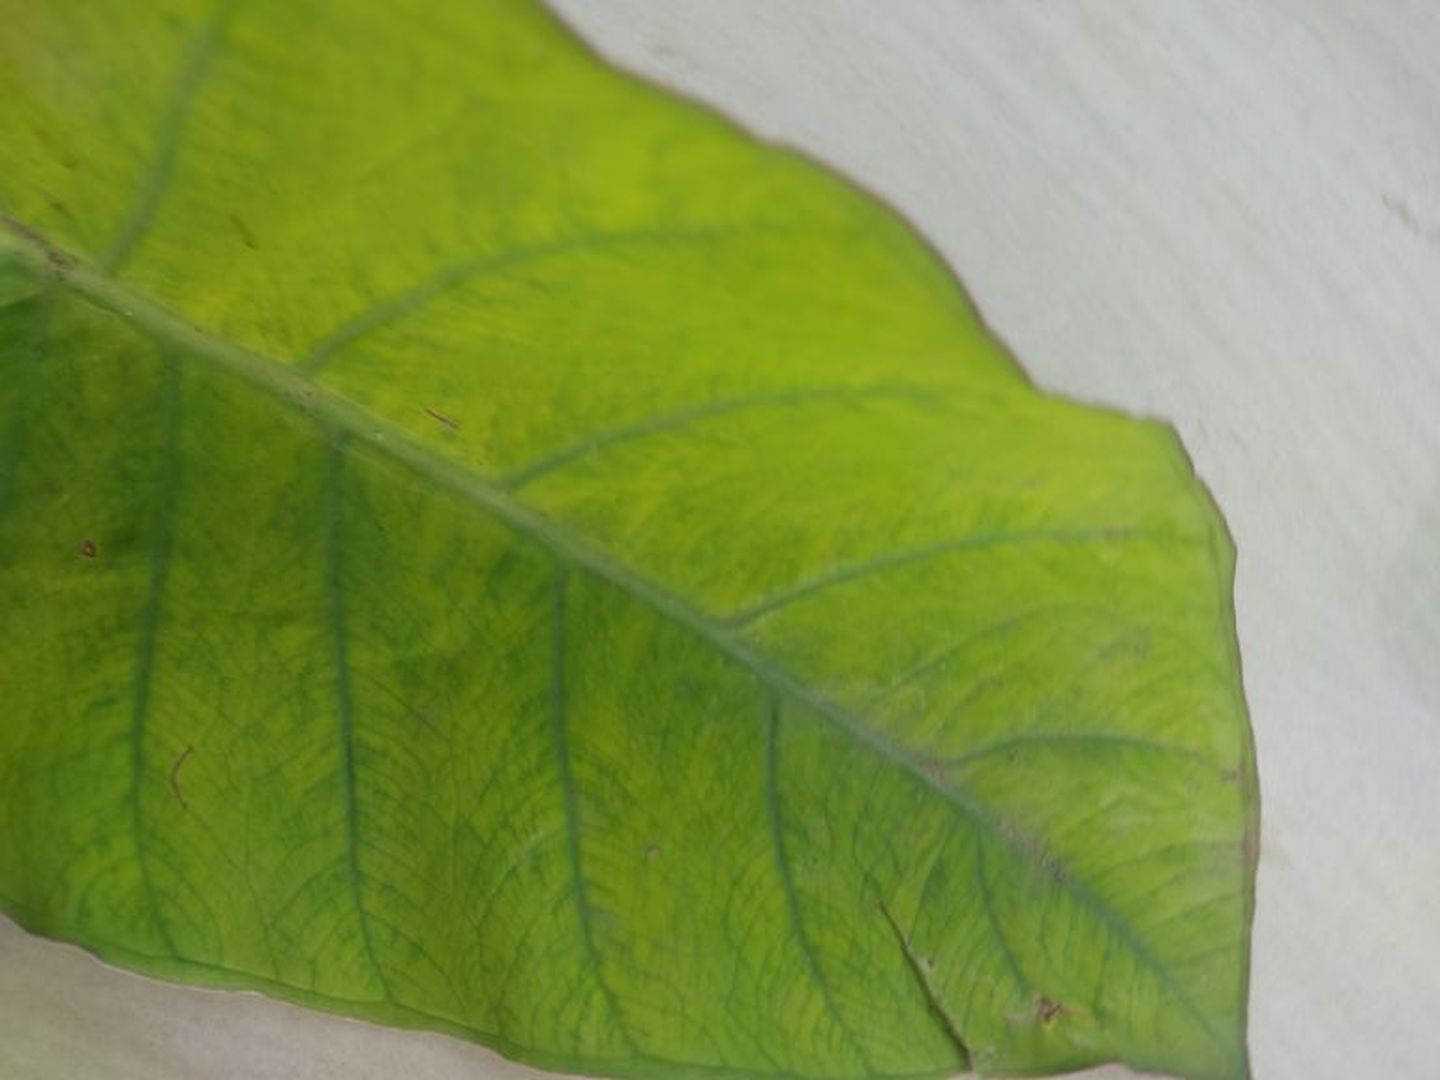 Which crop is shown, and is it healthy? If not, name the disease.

taro, mosaic
